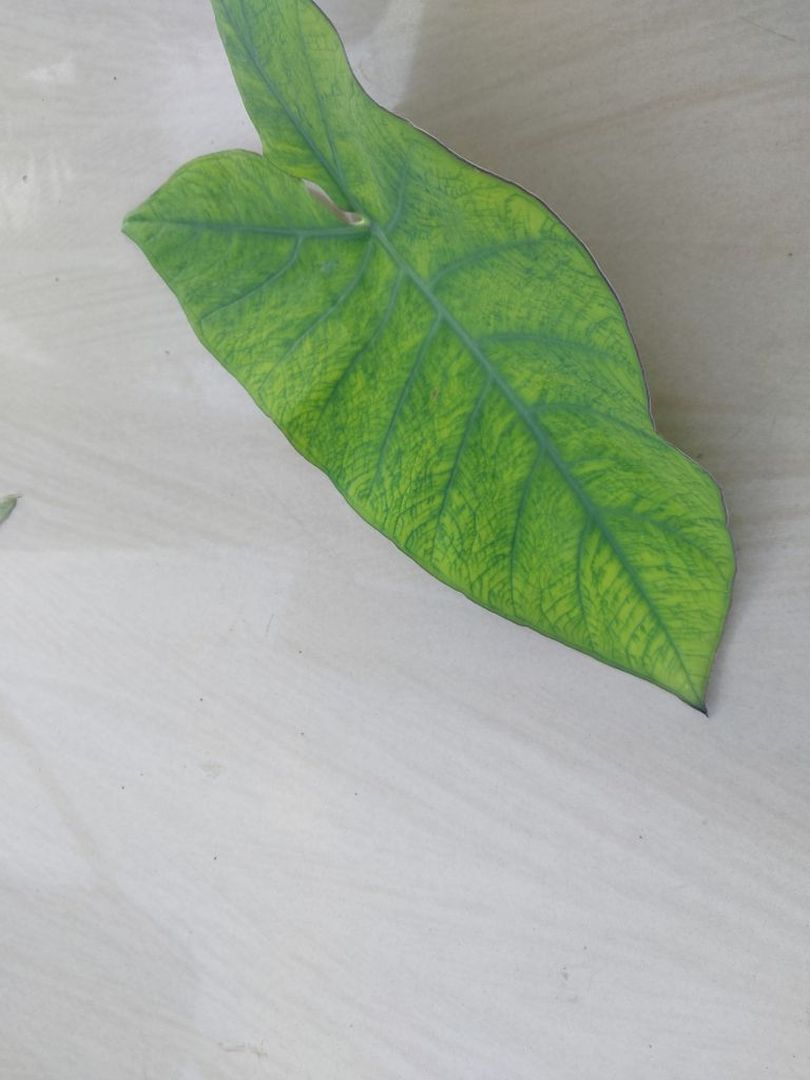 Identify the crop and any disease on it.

taro, mosaic
